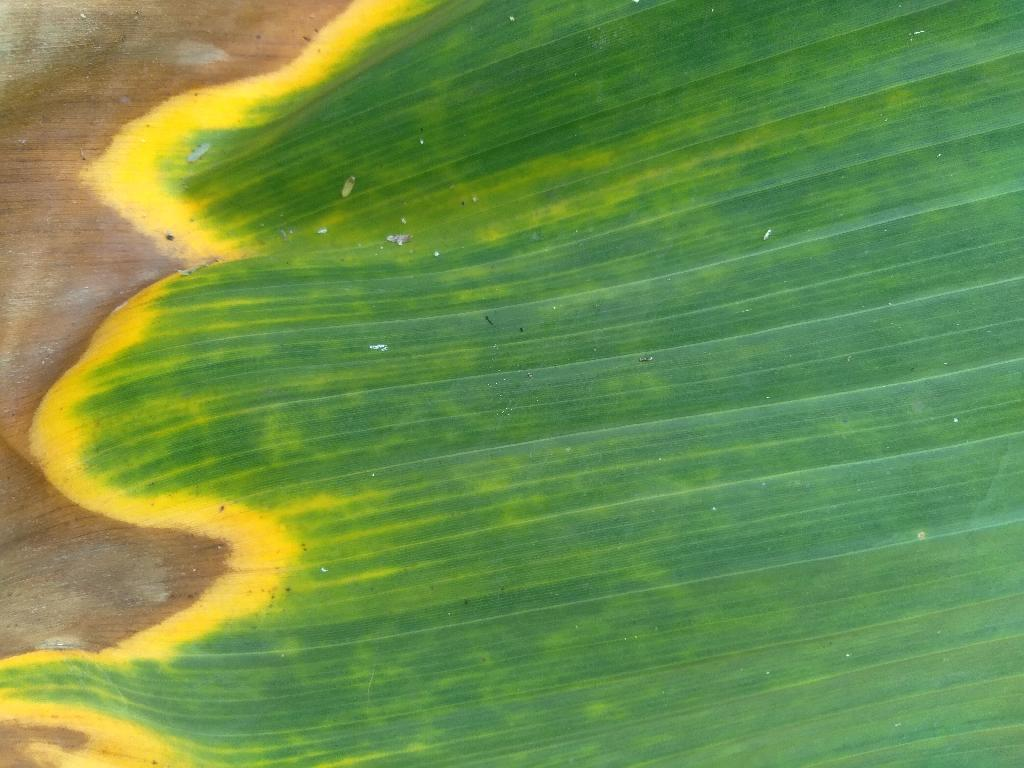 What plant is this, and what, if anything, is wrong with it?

banana, fusarium wilt race 1
